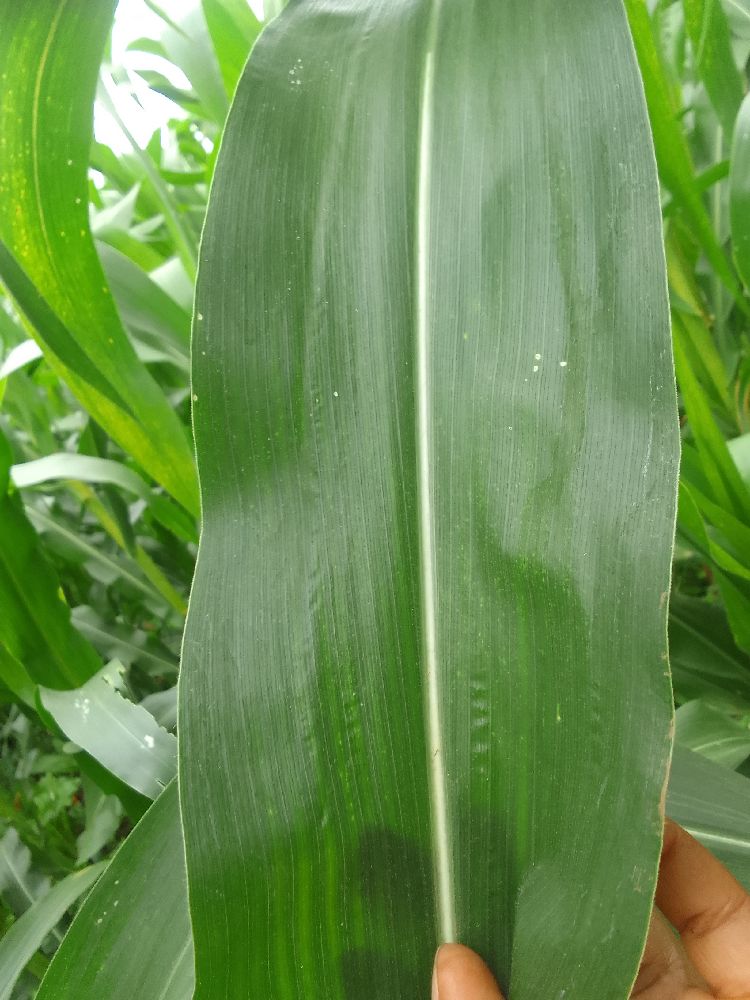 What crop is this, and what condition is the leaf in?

maize, healthy
